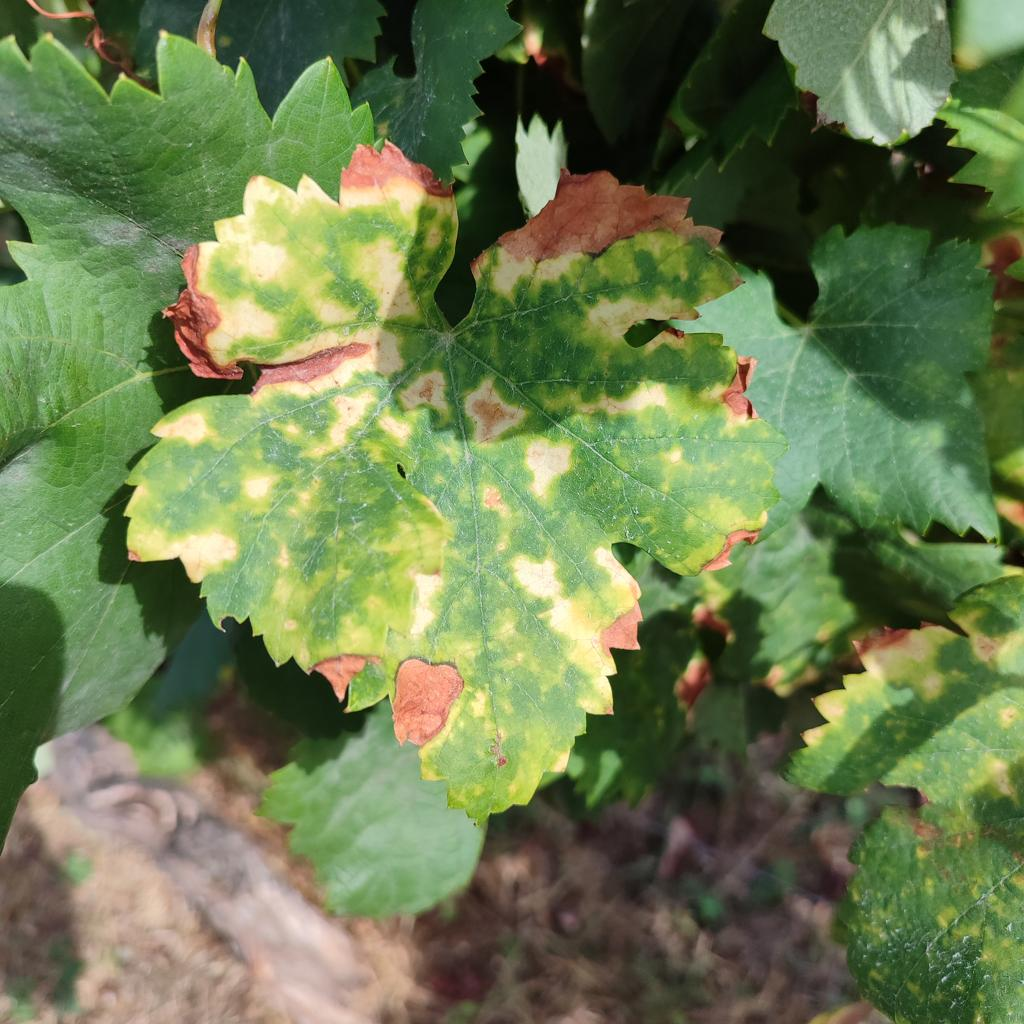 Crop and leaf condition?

grapevine, esca complex
